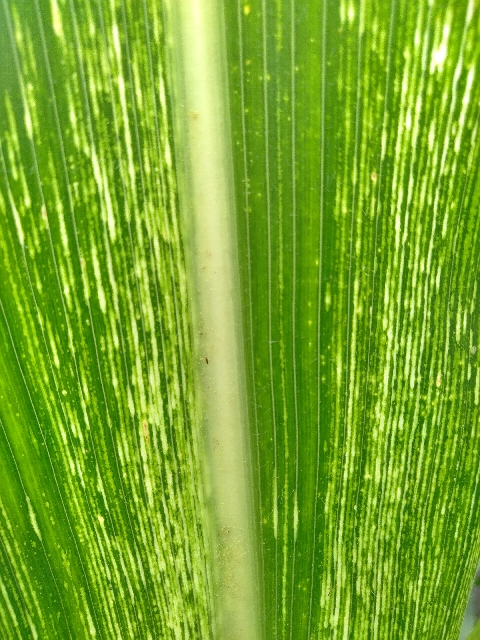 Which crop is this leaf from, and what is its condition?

maize, maize streak virus
